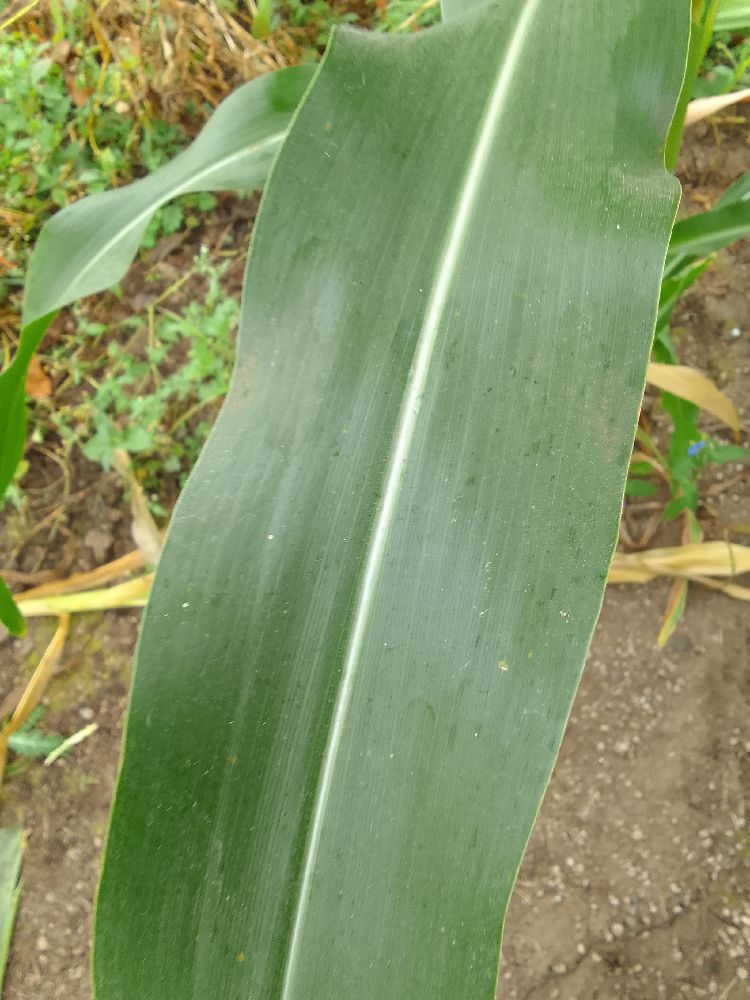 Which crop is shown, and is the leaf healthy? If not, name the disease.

maize, healthy
